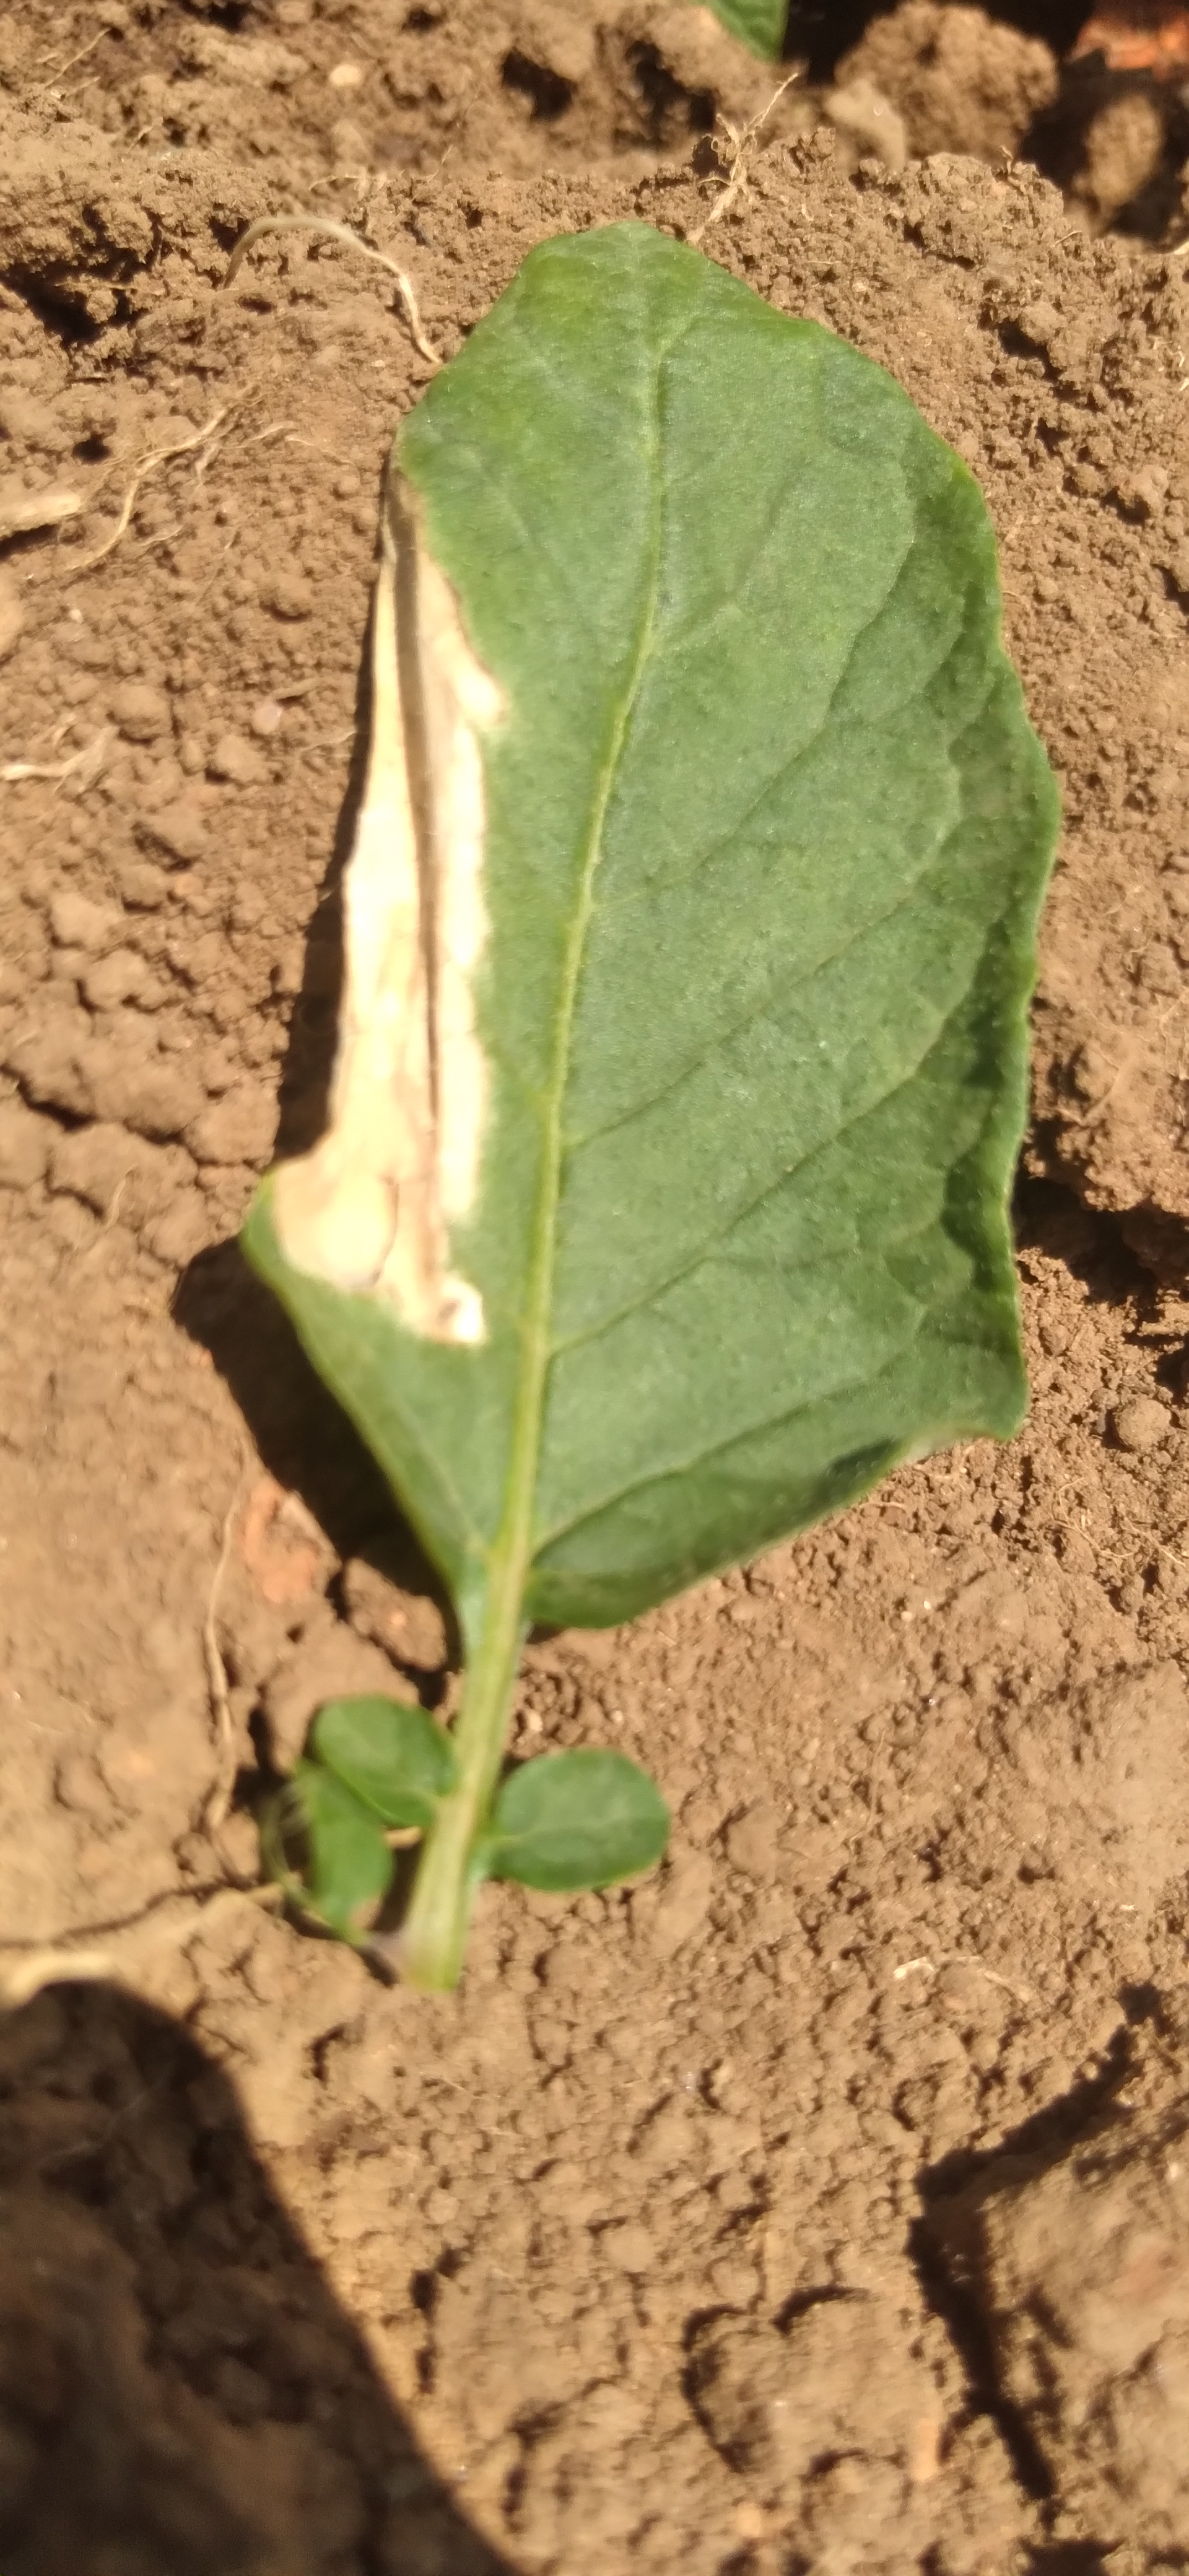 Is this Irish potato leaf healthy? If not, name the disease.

early blight
